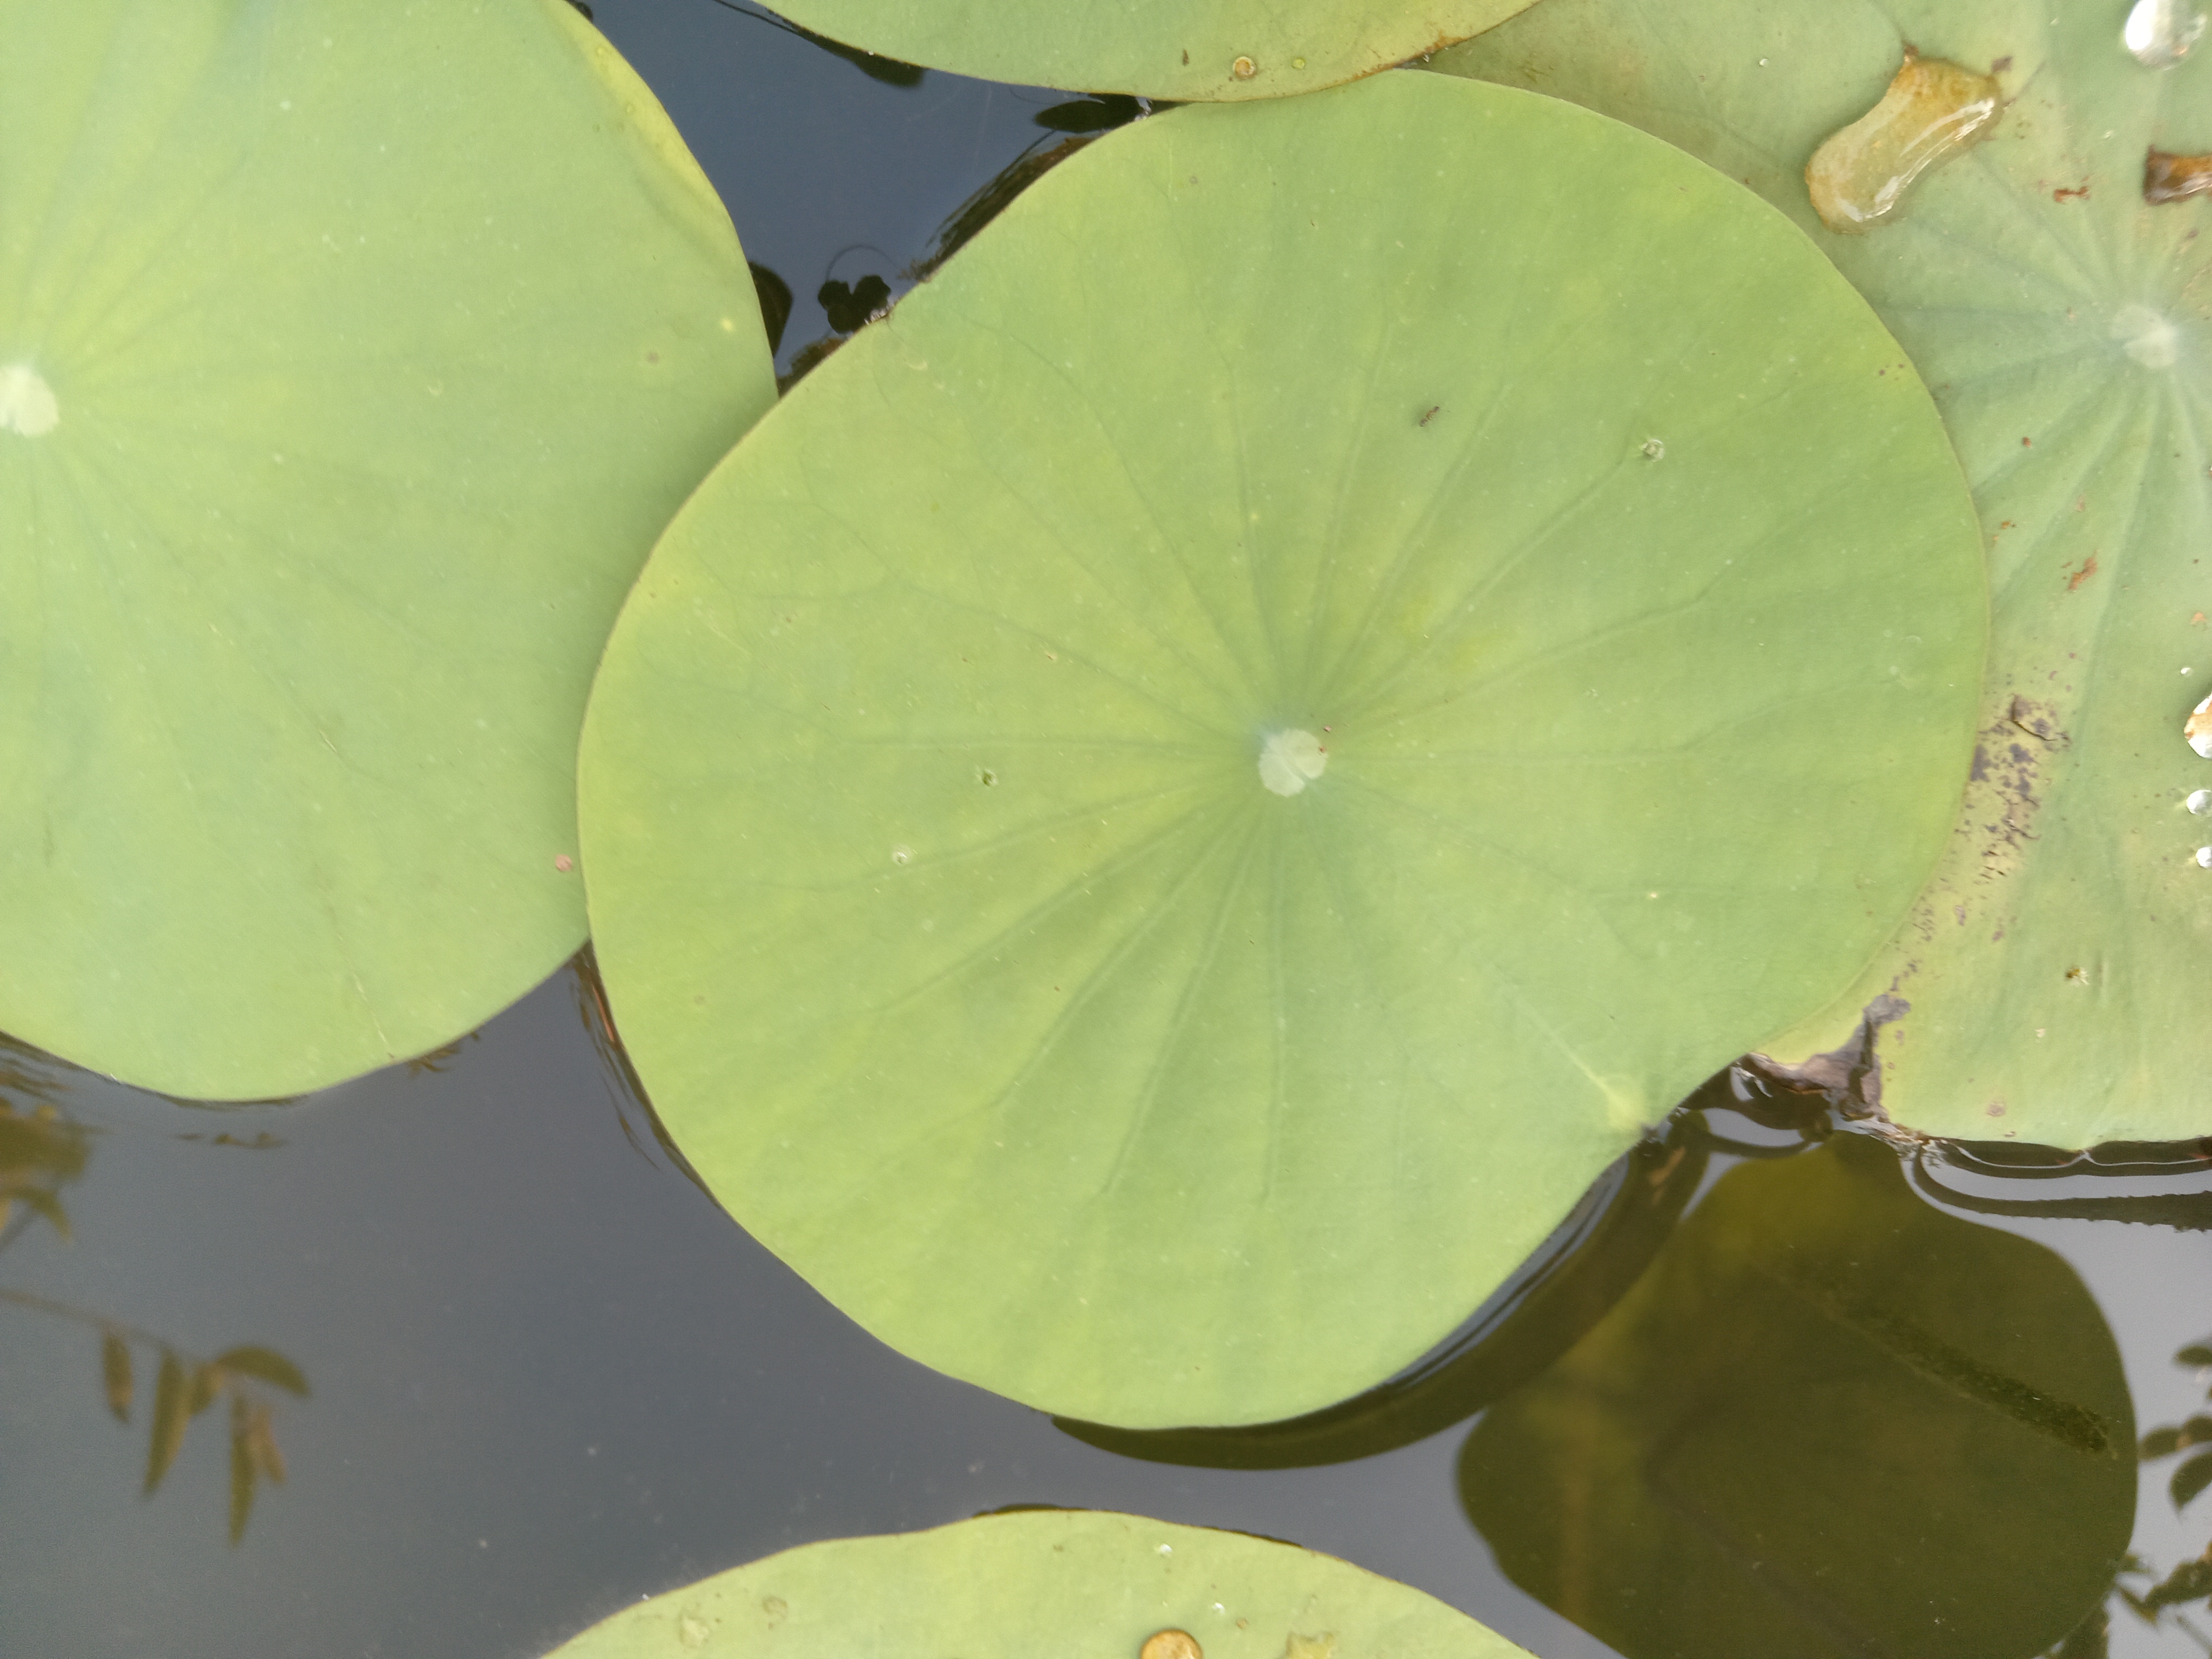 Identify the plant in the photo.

lotus
